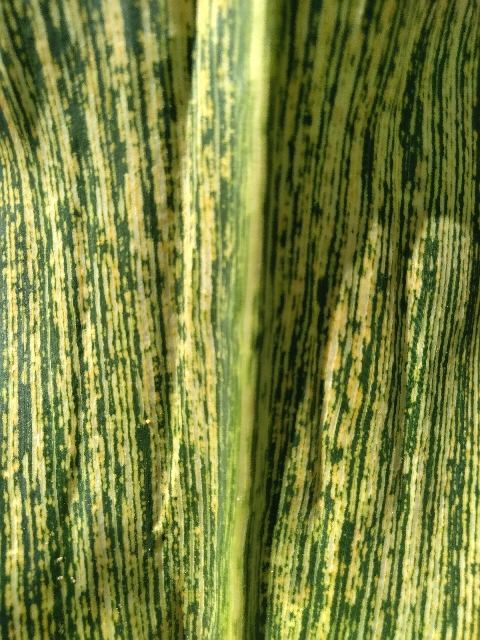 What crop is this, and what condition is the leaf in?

maize, maize streak virus
